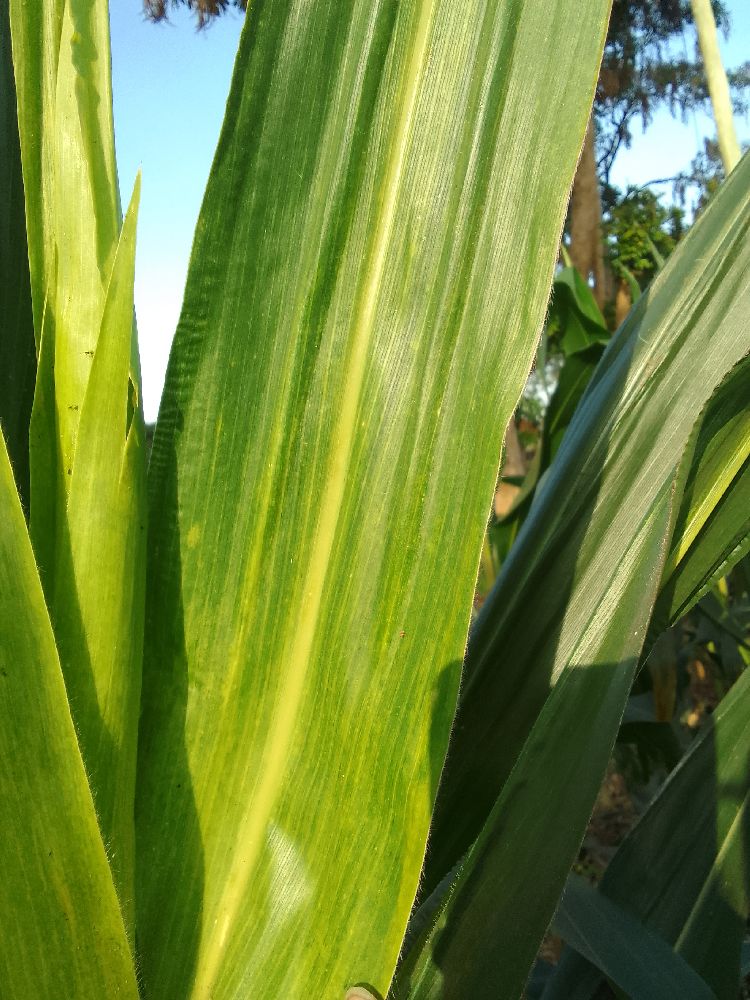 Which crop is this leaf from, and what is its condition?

maize, maize lethal necrosis
